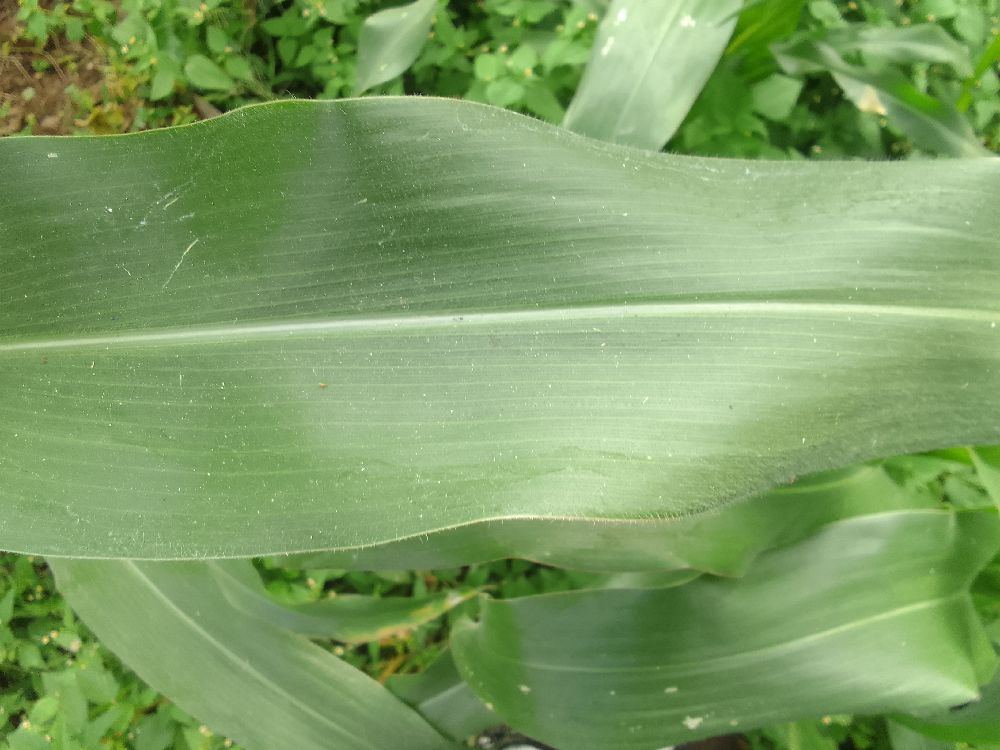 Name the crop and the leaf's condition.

maize, healthy
